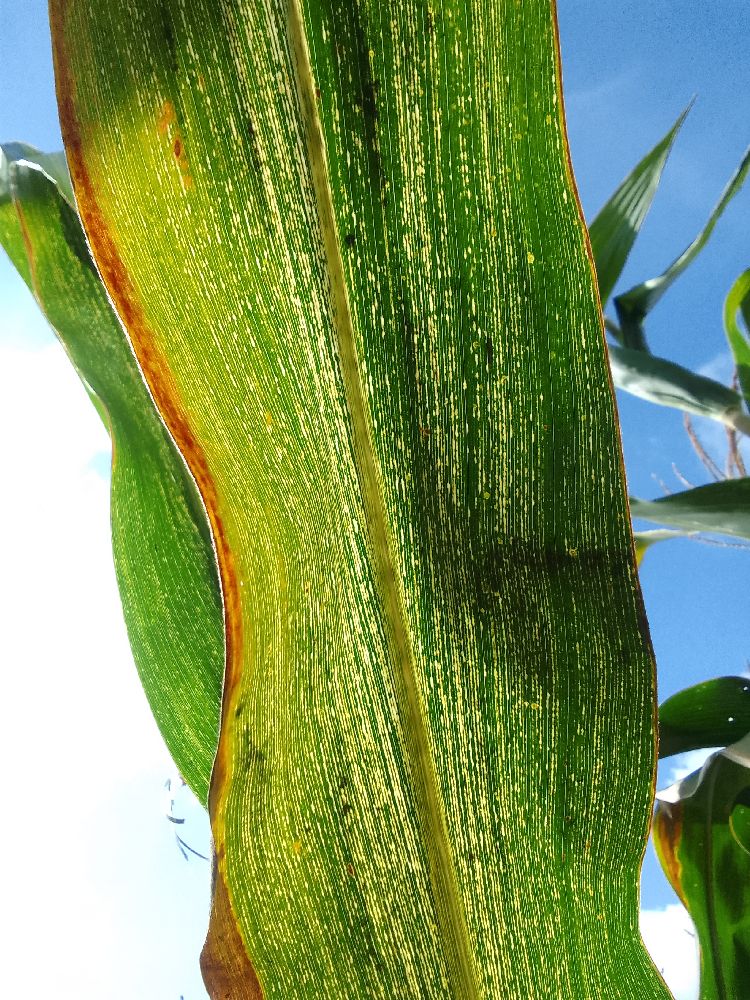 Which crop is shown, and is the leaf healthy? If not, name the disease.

maize, maize streak virus
